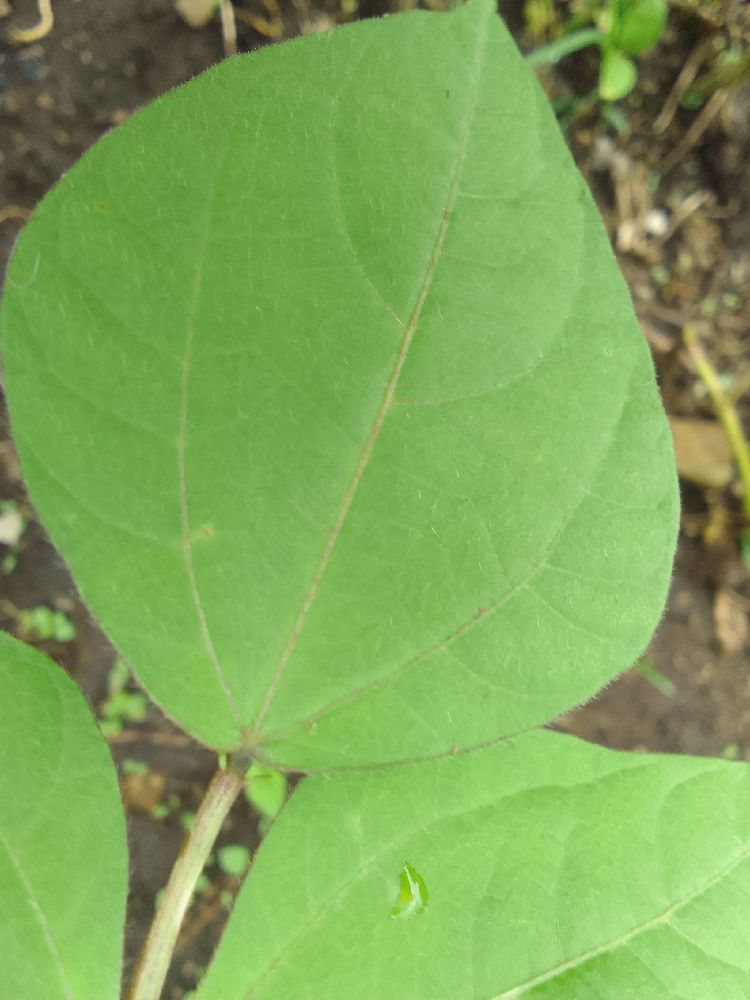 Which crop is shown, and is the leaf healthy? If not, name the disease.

common bean, healthy
